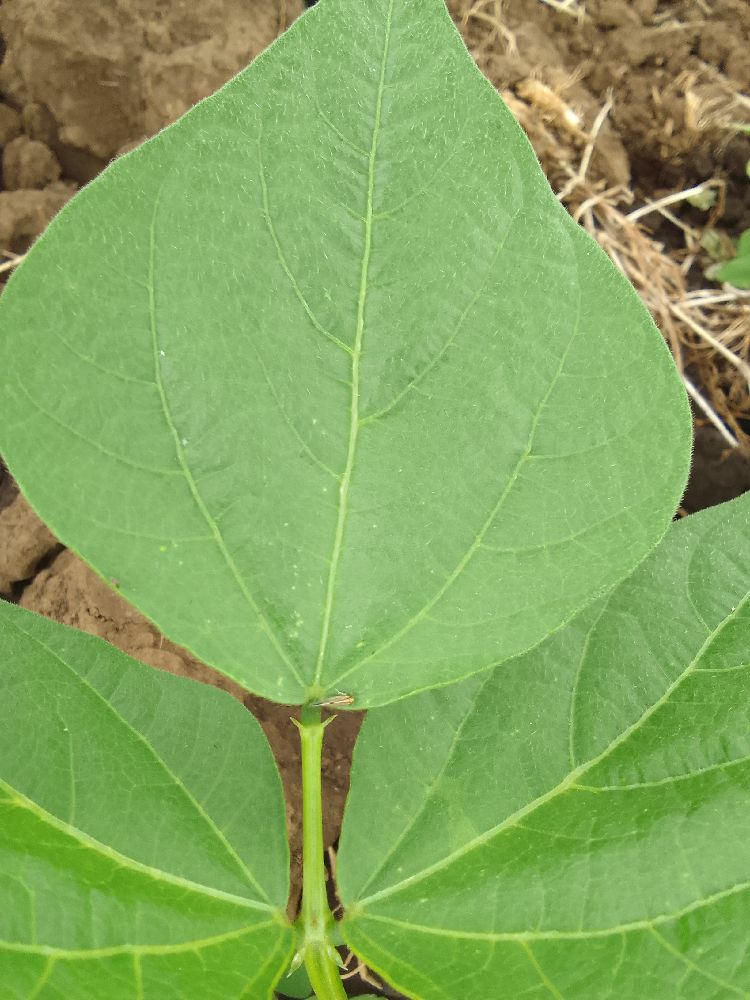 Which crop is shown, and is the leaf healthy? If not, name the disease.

common bean, healthy
